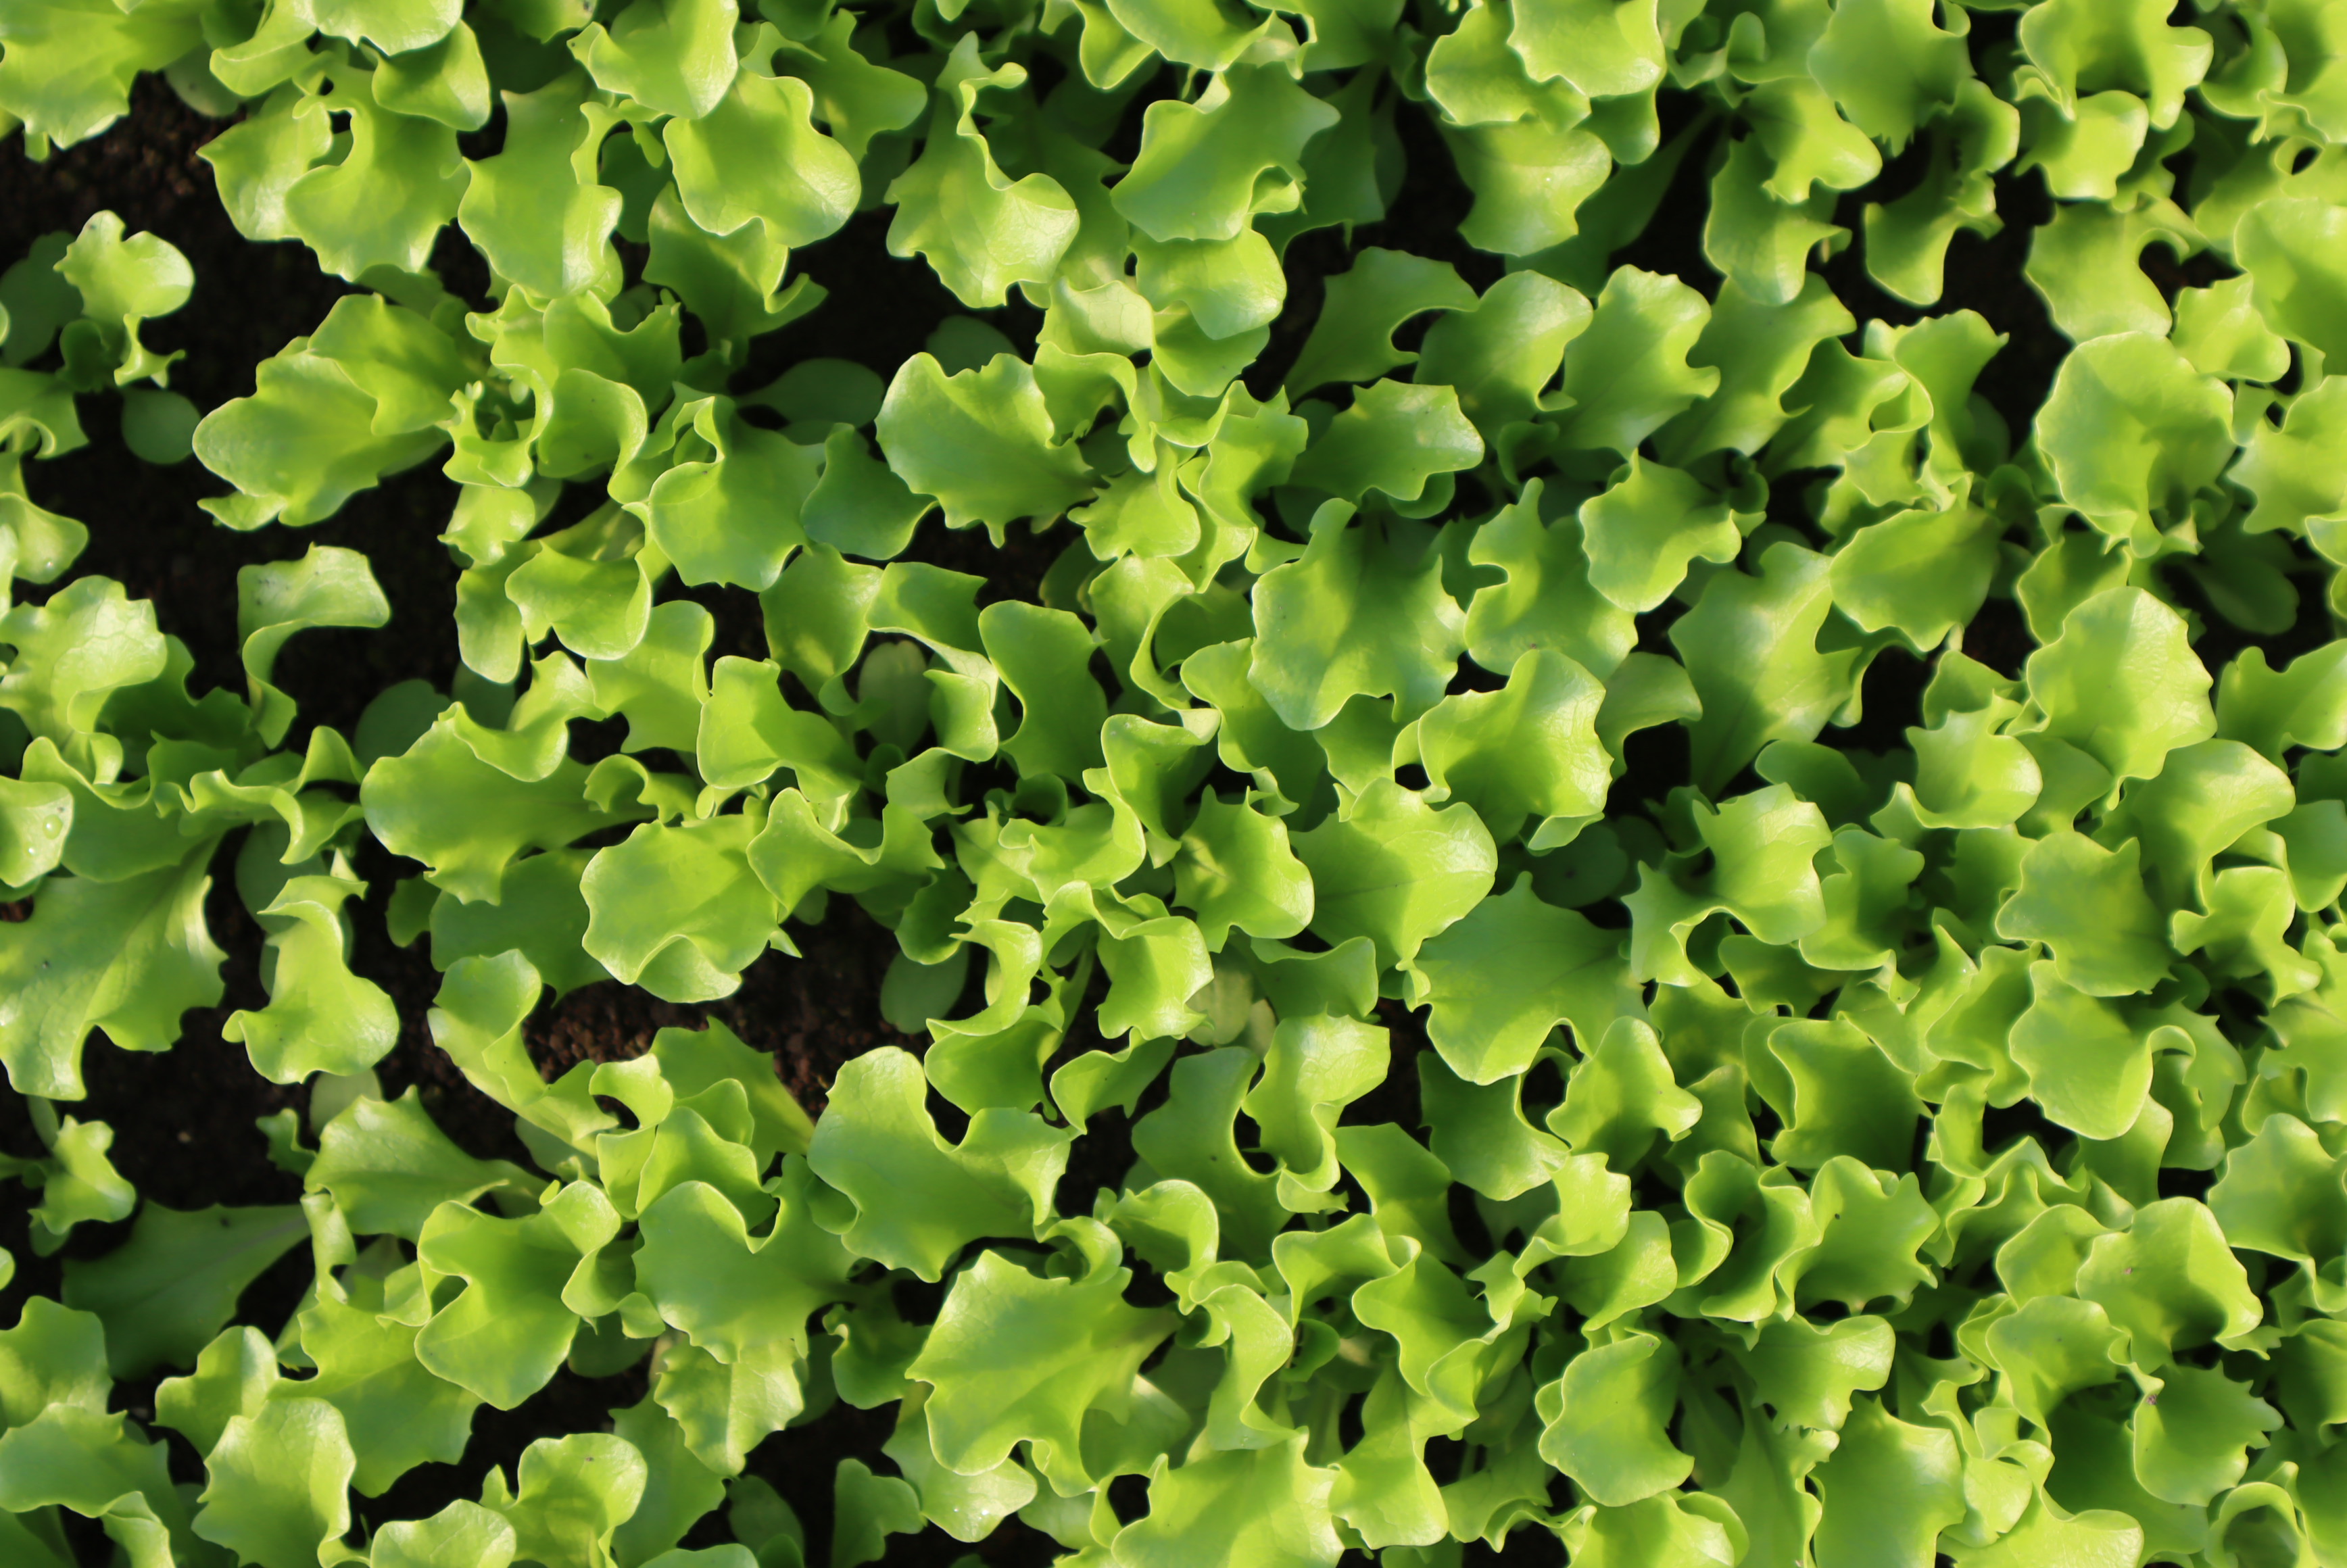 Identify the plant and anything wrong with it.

lettuce, healthy
